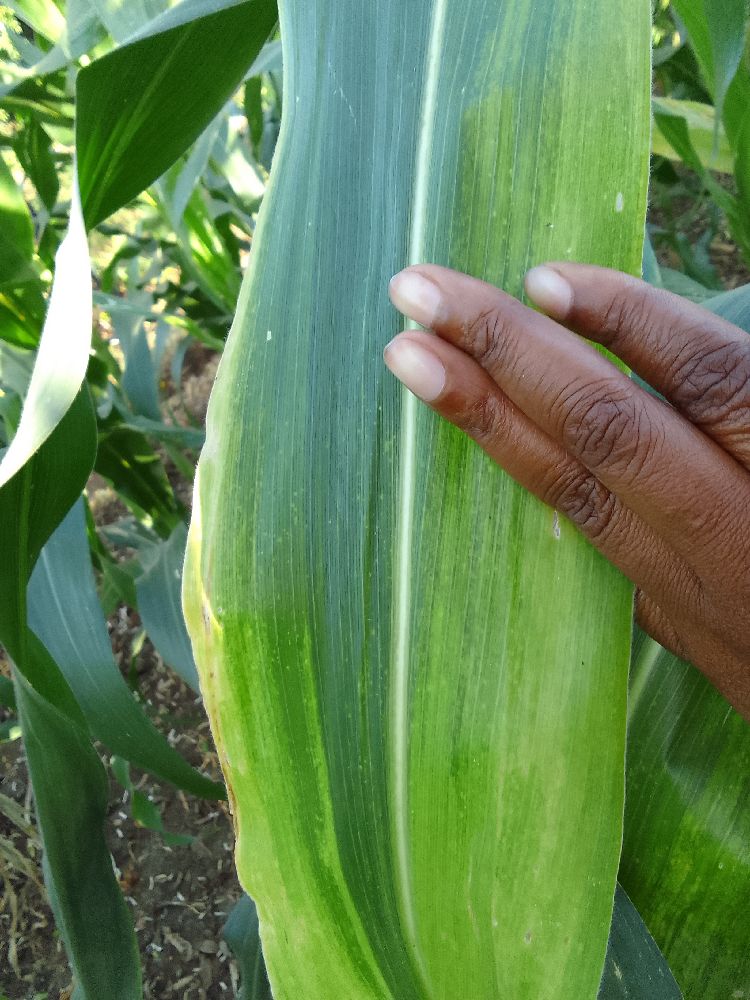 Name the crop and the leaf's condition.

maize, maize lethal necrosis
